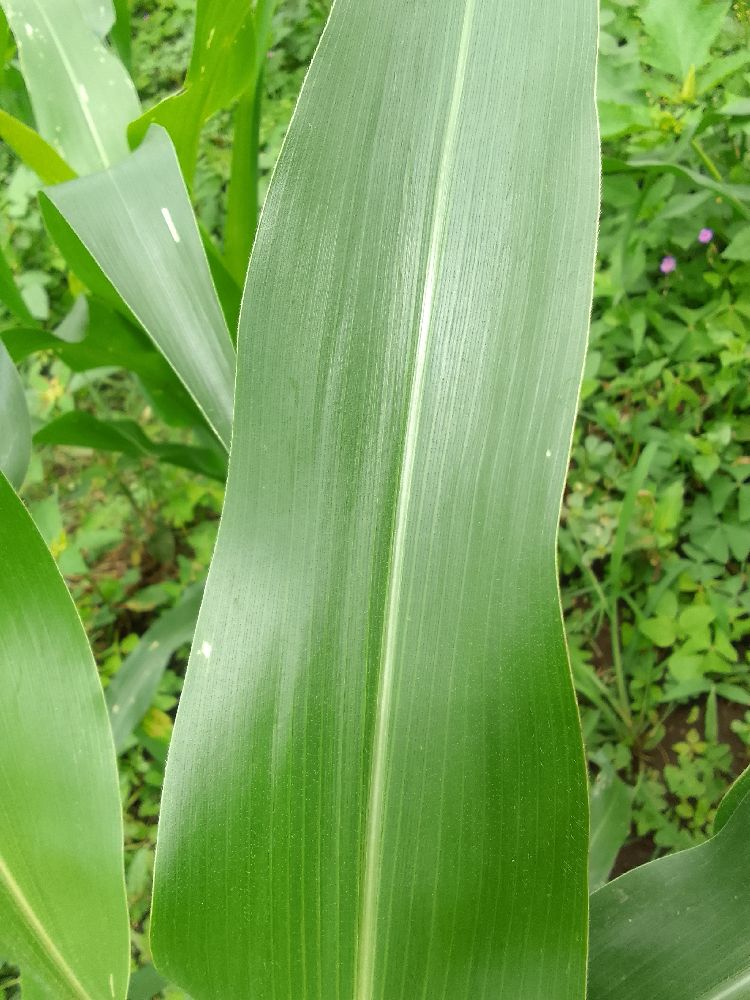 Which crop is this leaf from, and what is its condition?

maize, healthy
